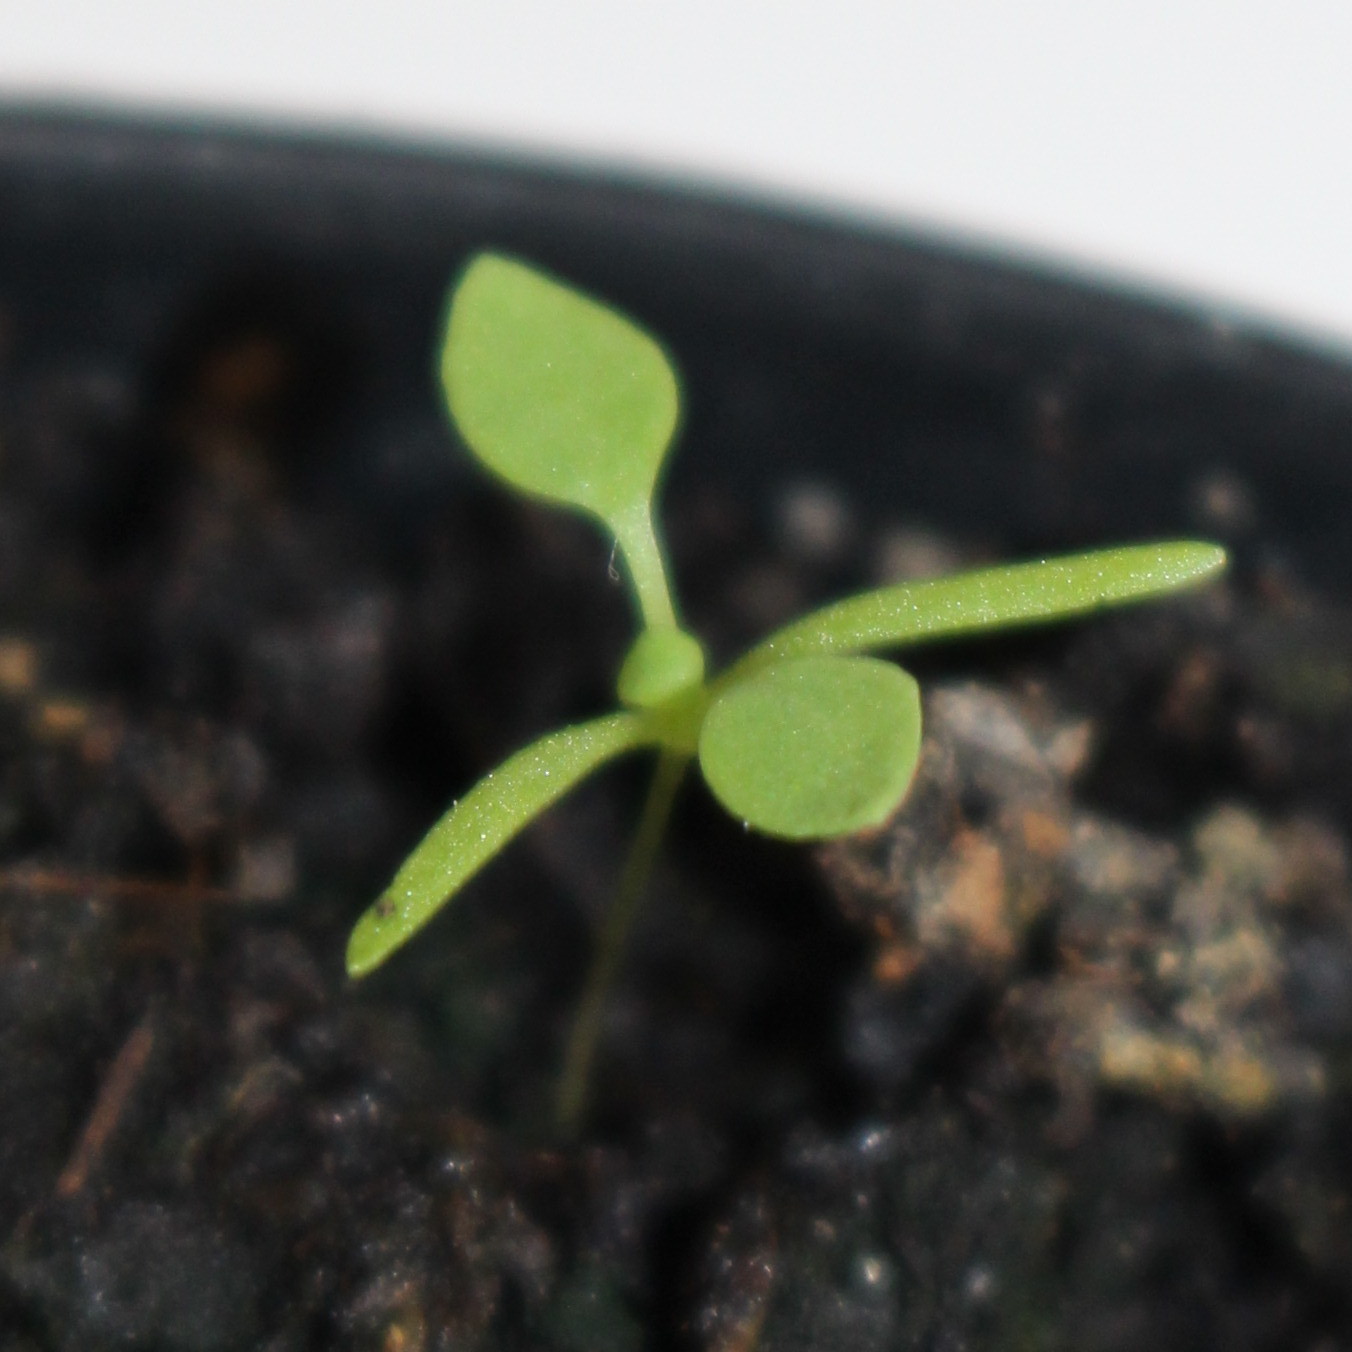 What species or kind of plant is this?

Papaver rhoeas
